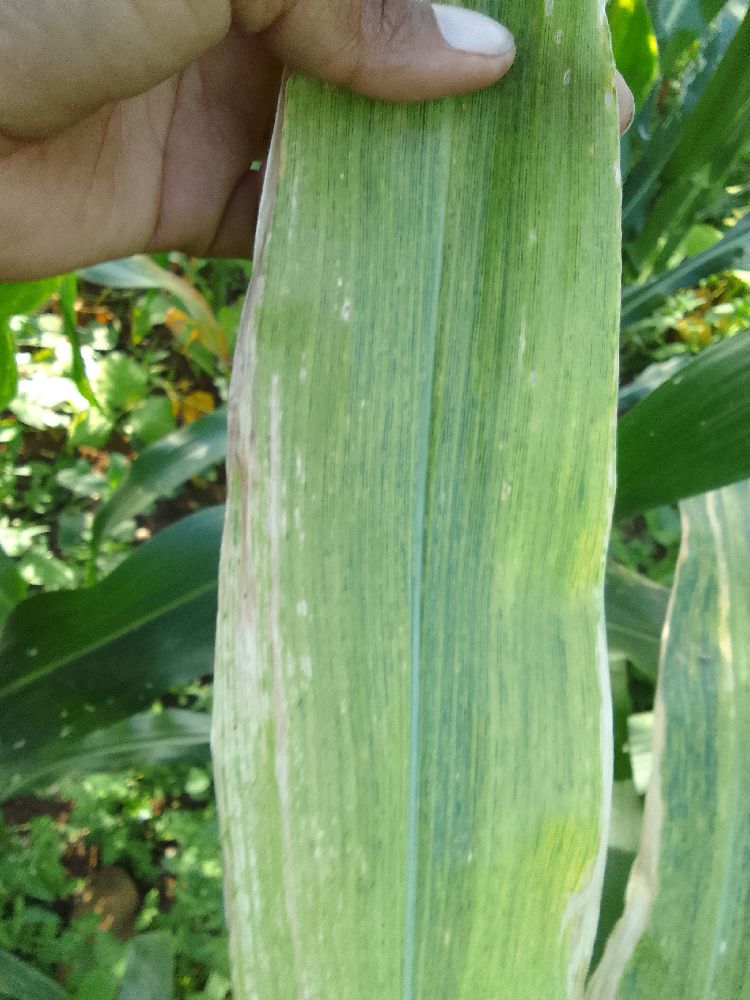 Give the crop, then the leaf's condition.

maize, maize lethal necrosis
